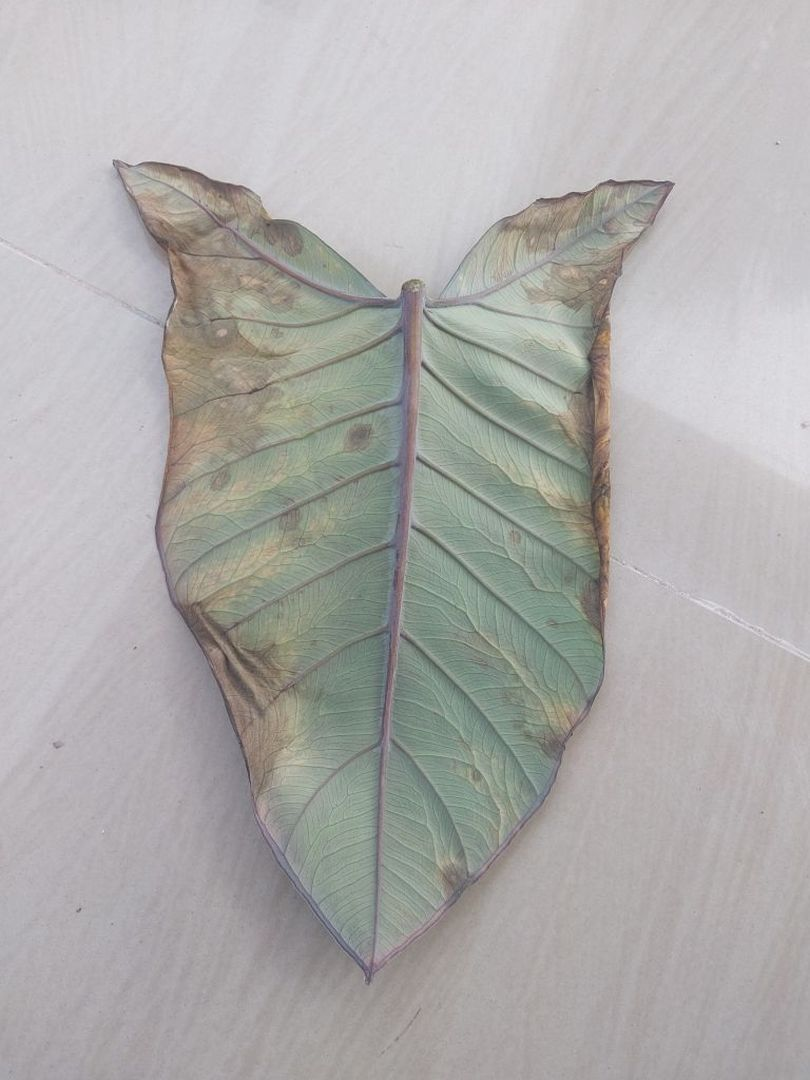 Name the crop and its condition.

taro, leaf blight
